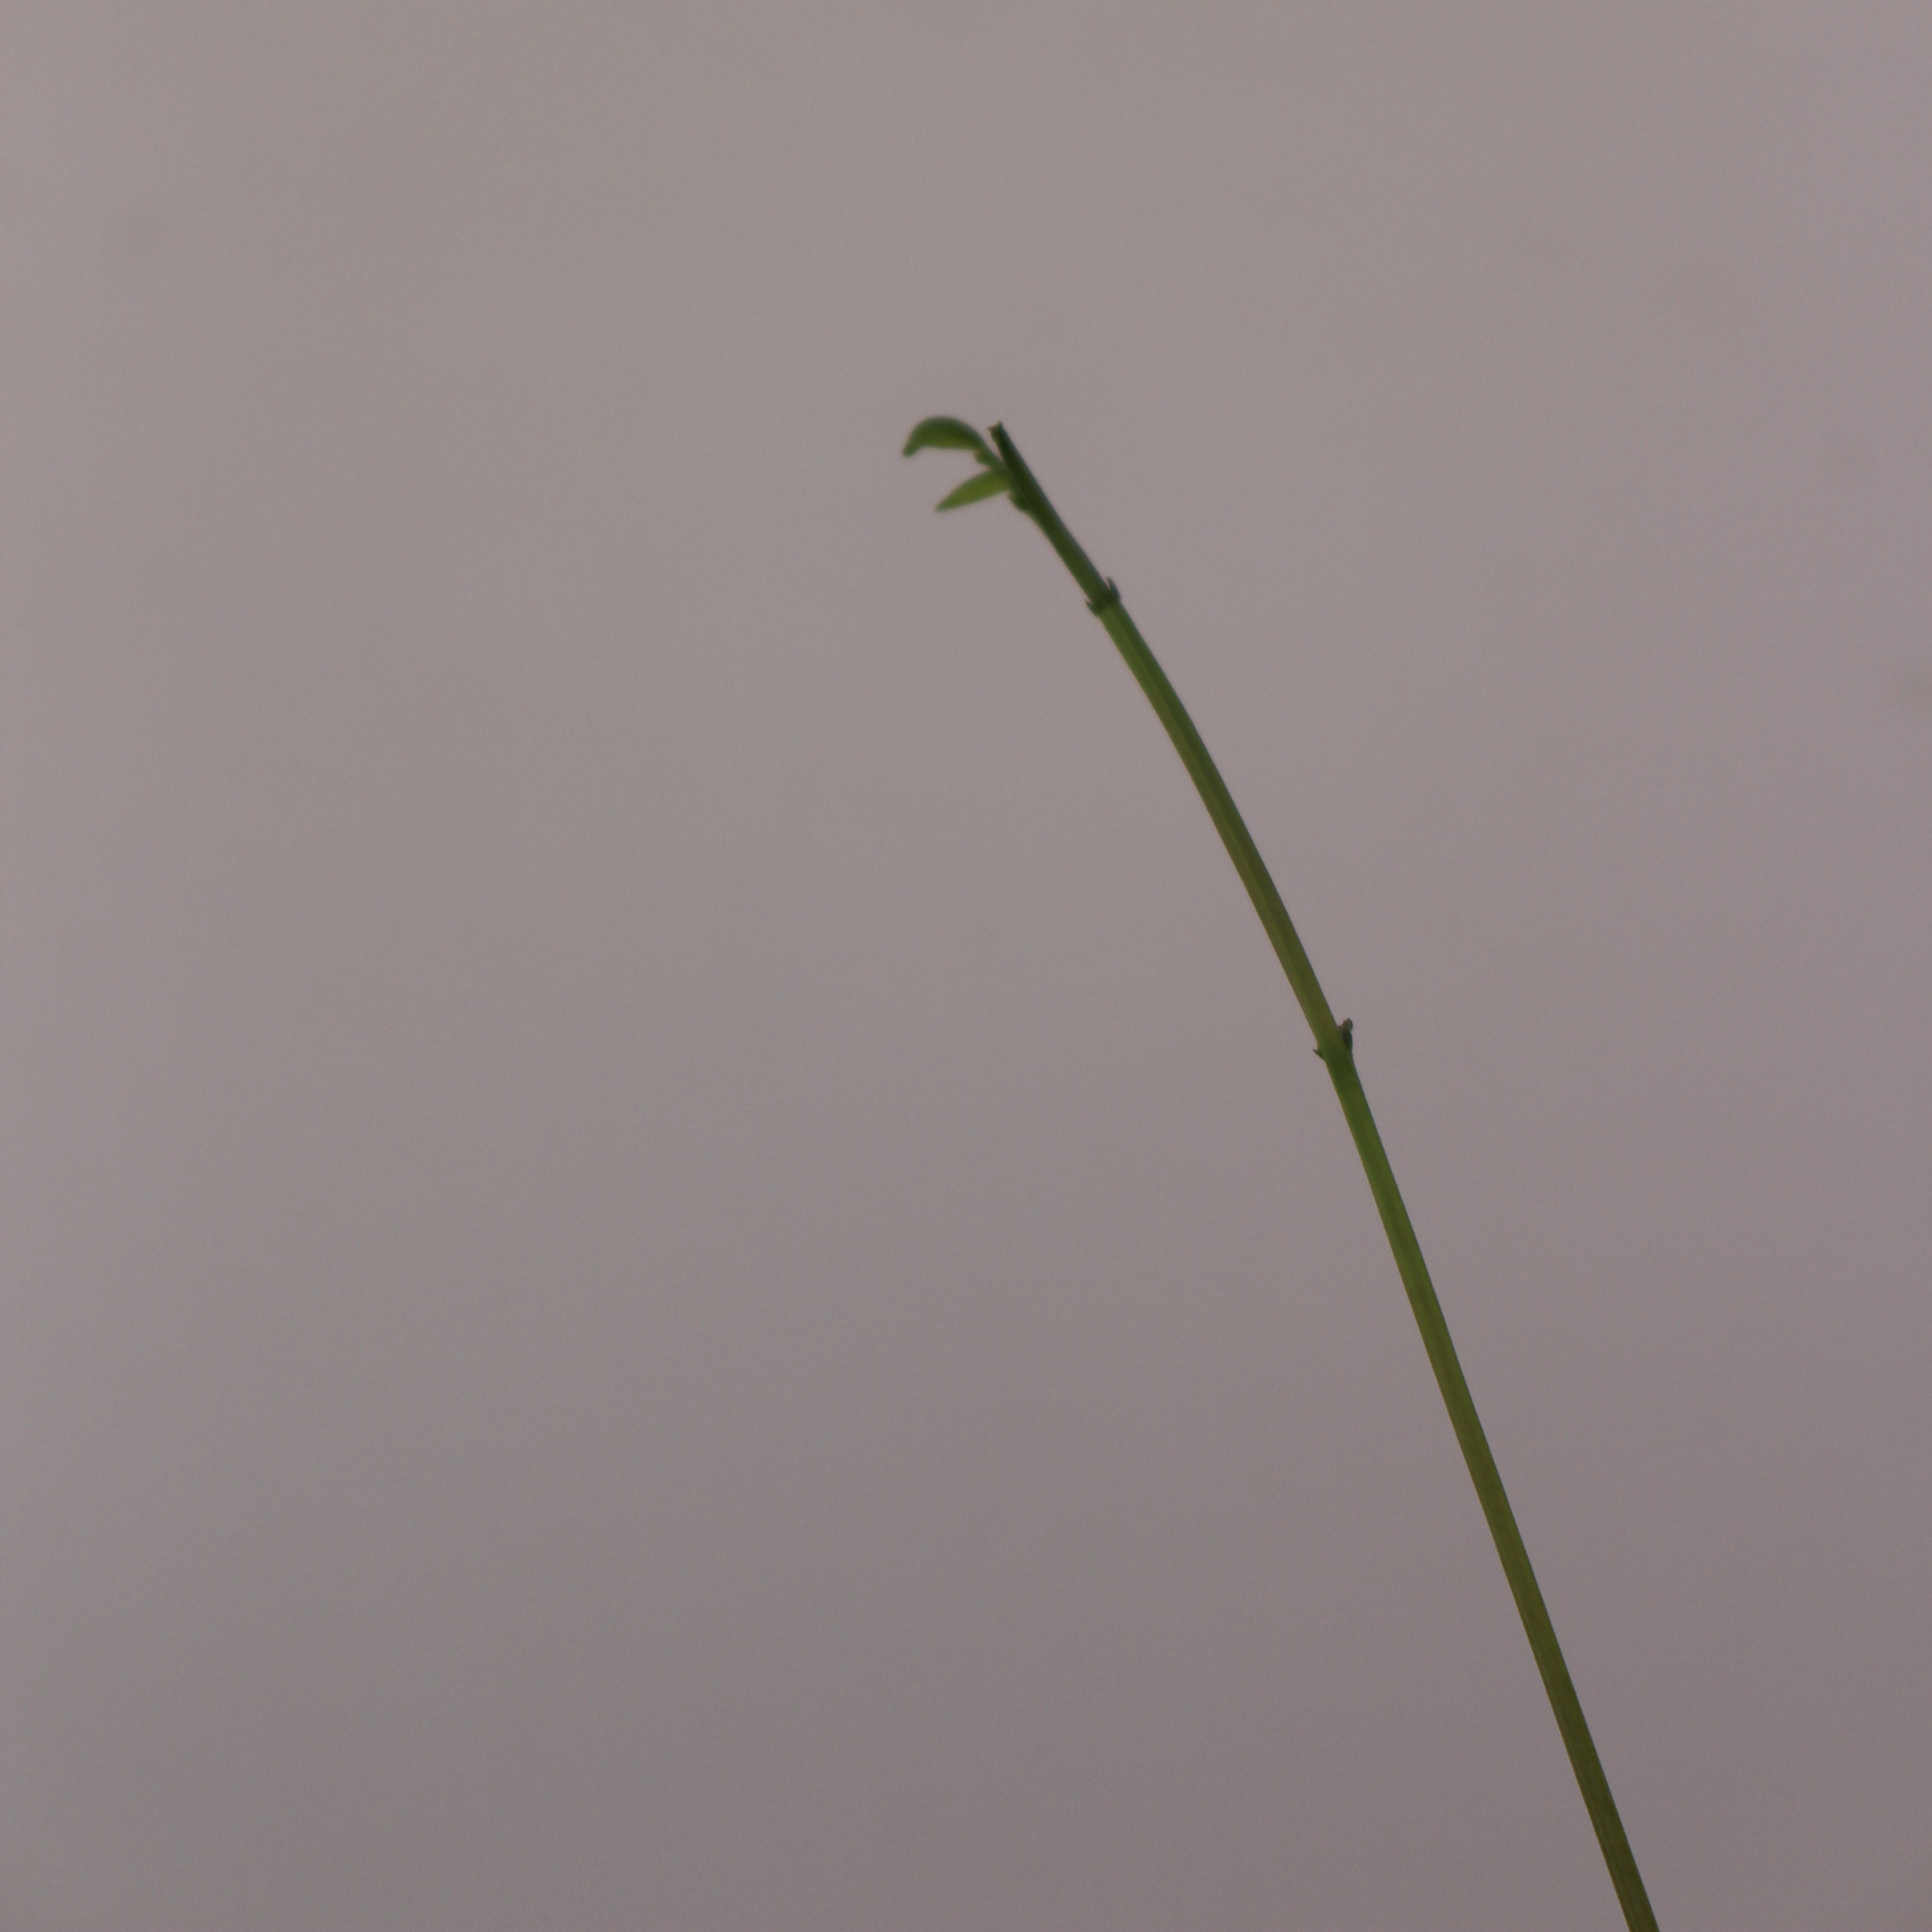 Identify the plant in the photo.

Vicia sativa
